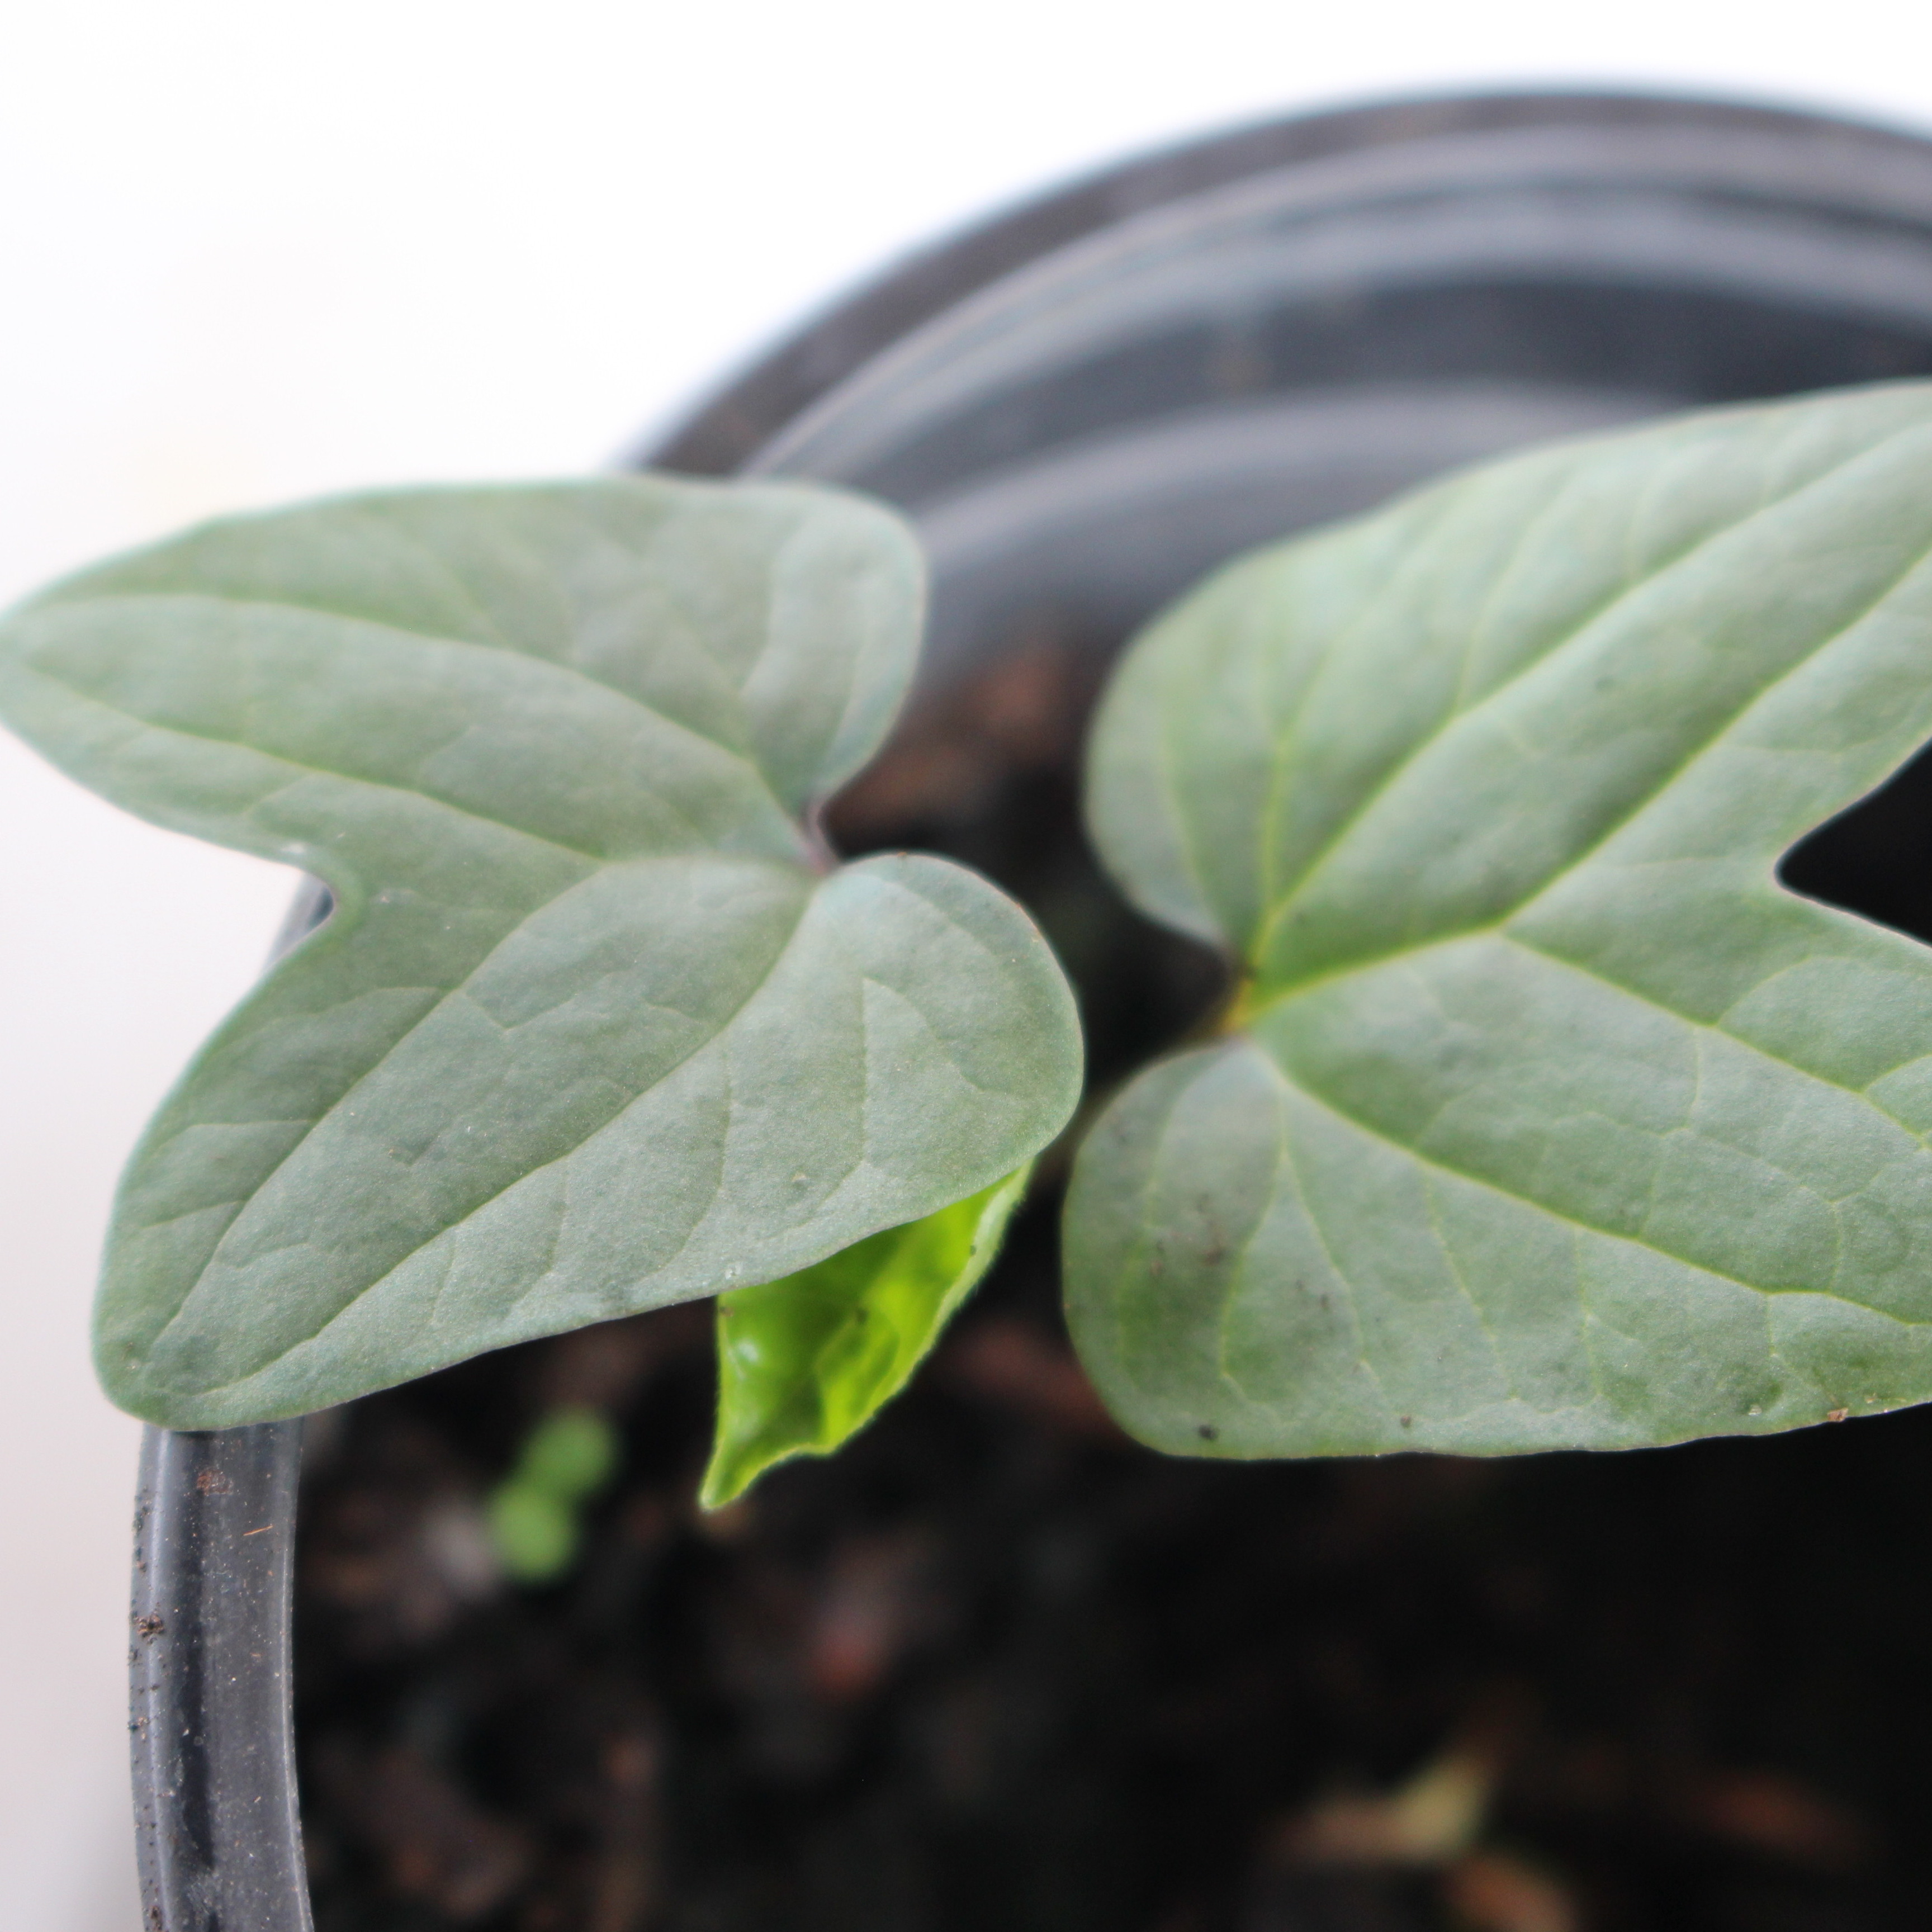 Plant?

Convolvulus arvensis
